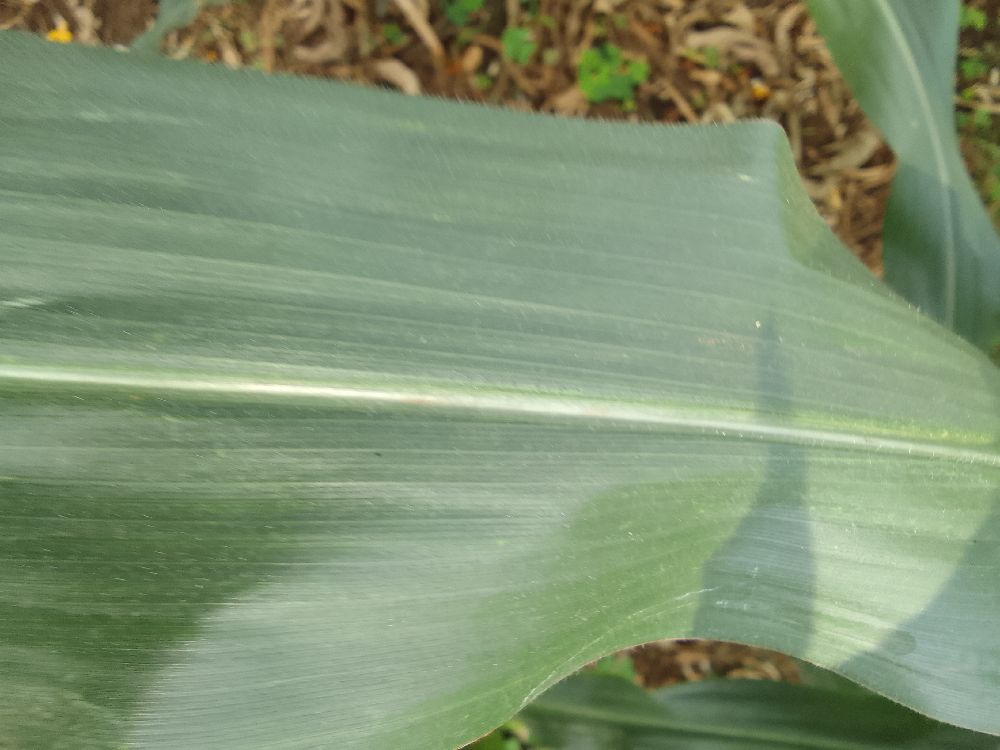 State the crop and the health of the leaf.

maize, healthy
